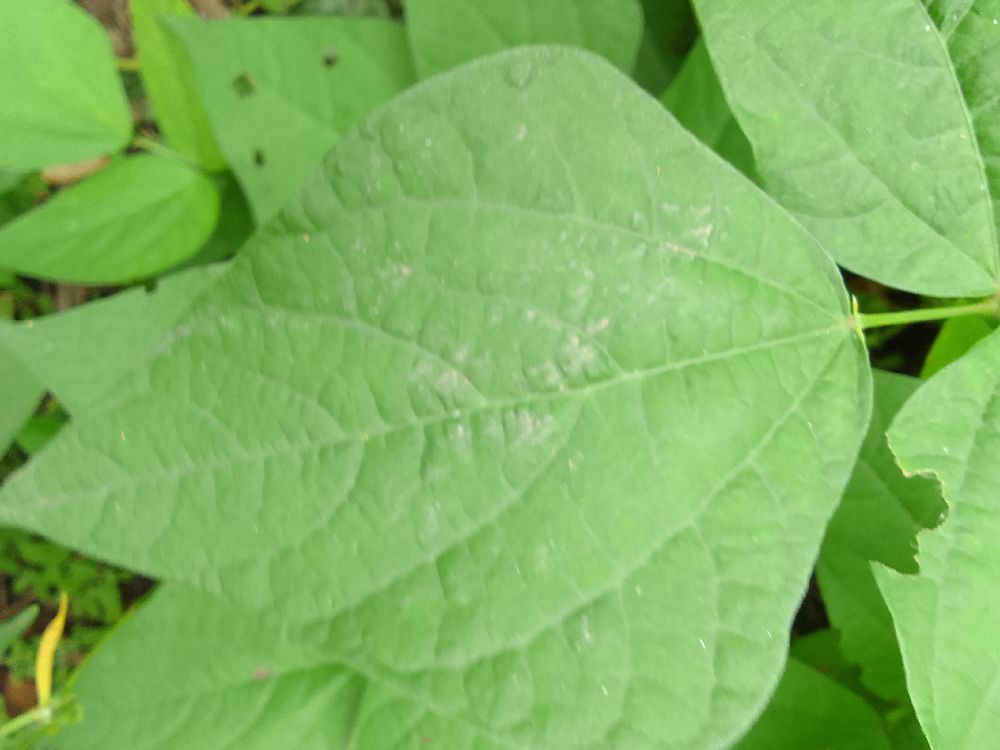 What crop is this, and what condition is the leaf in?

common bean, healthy
